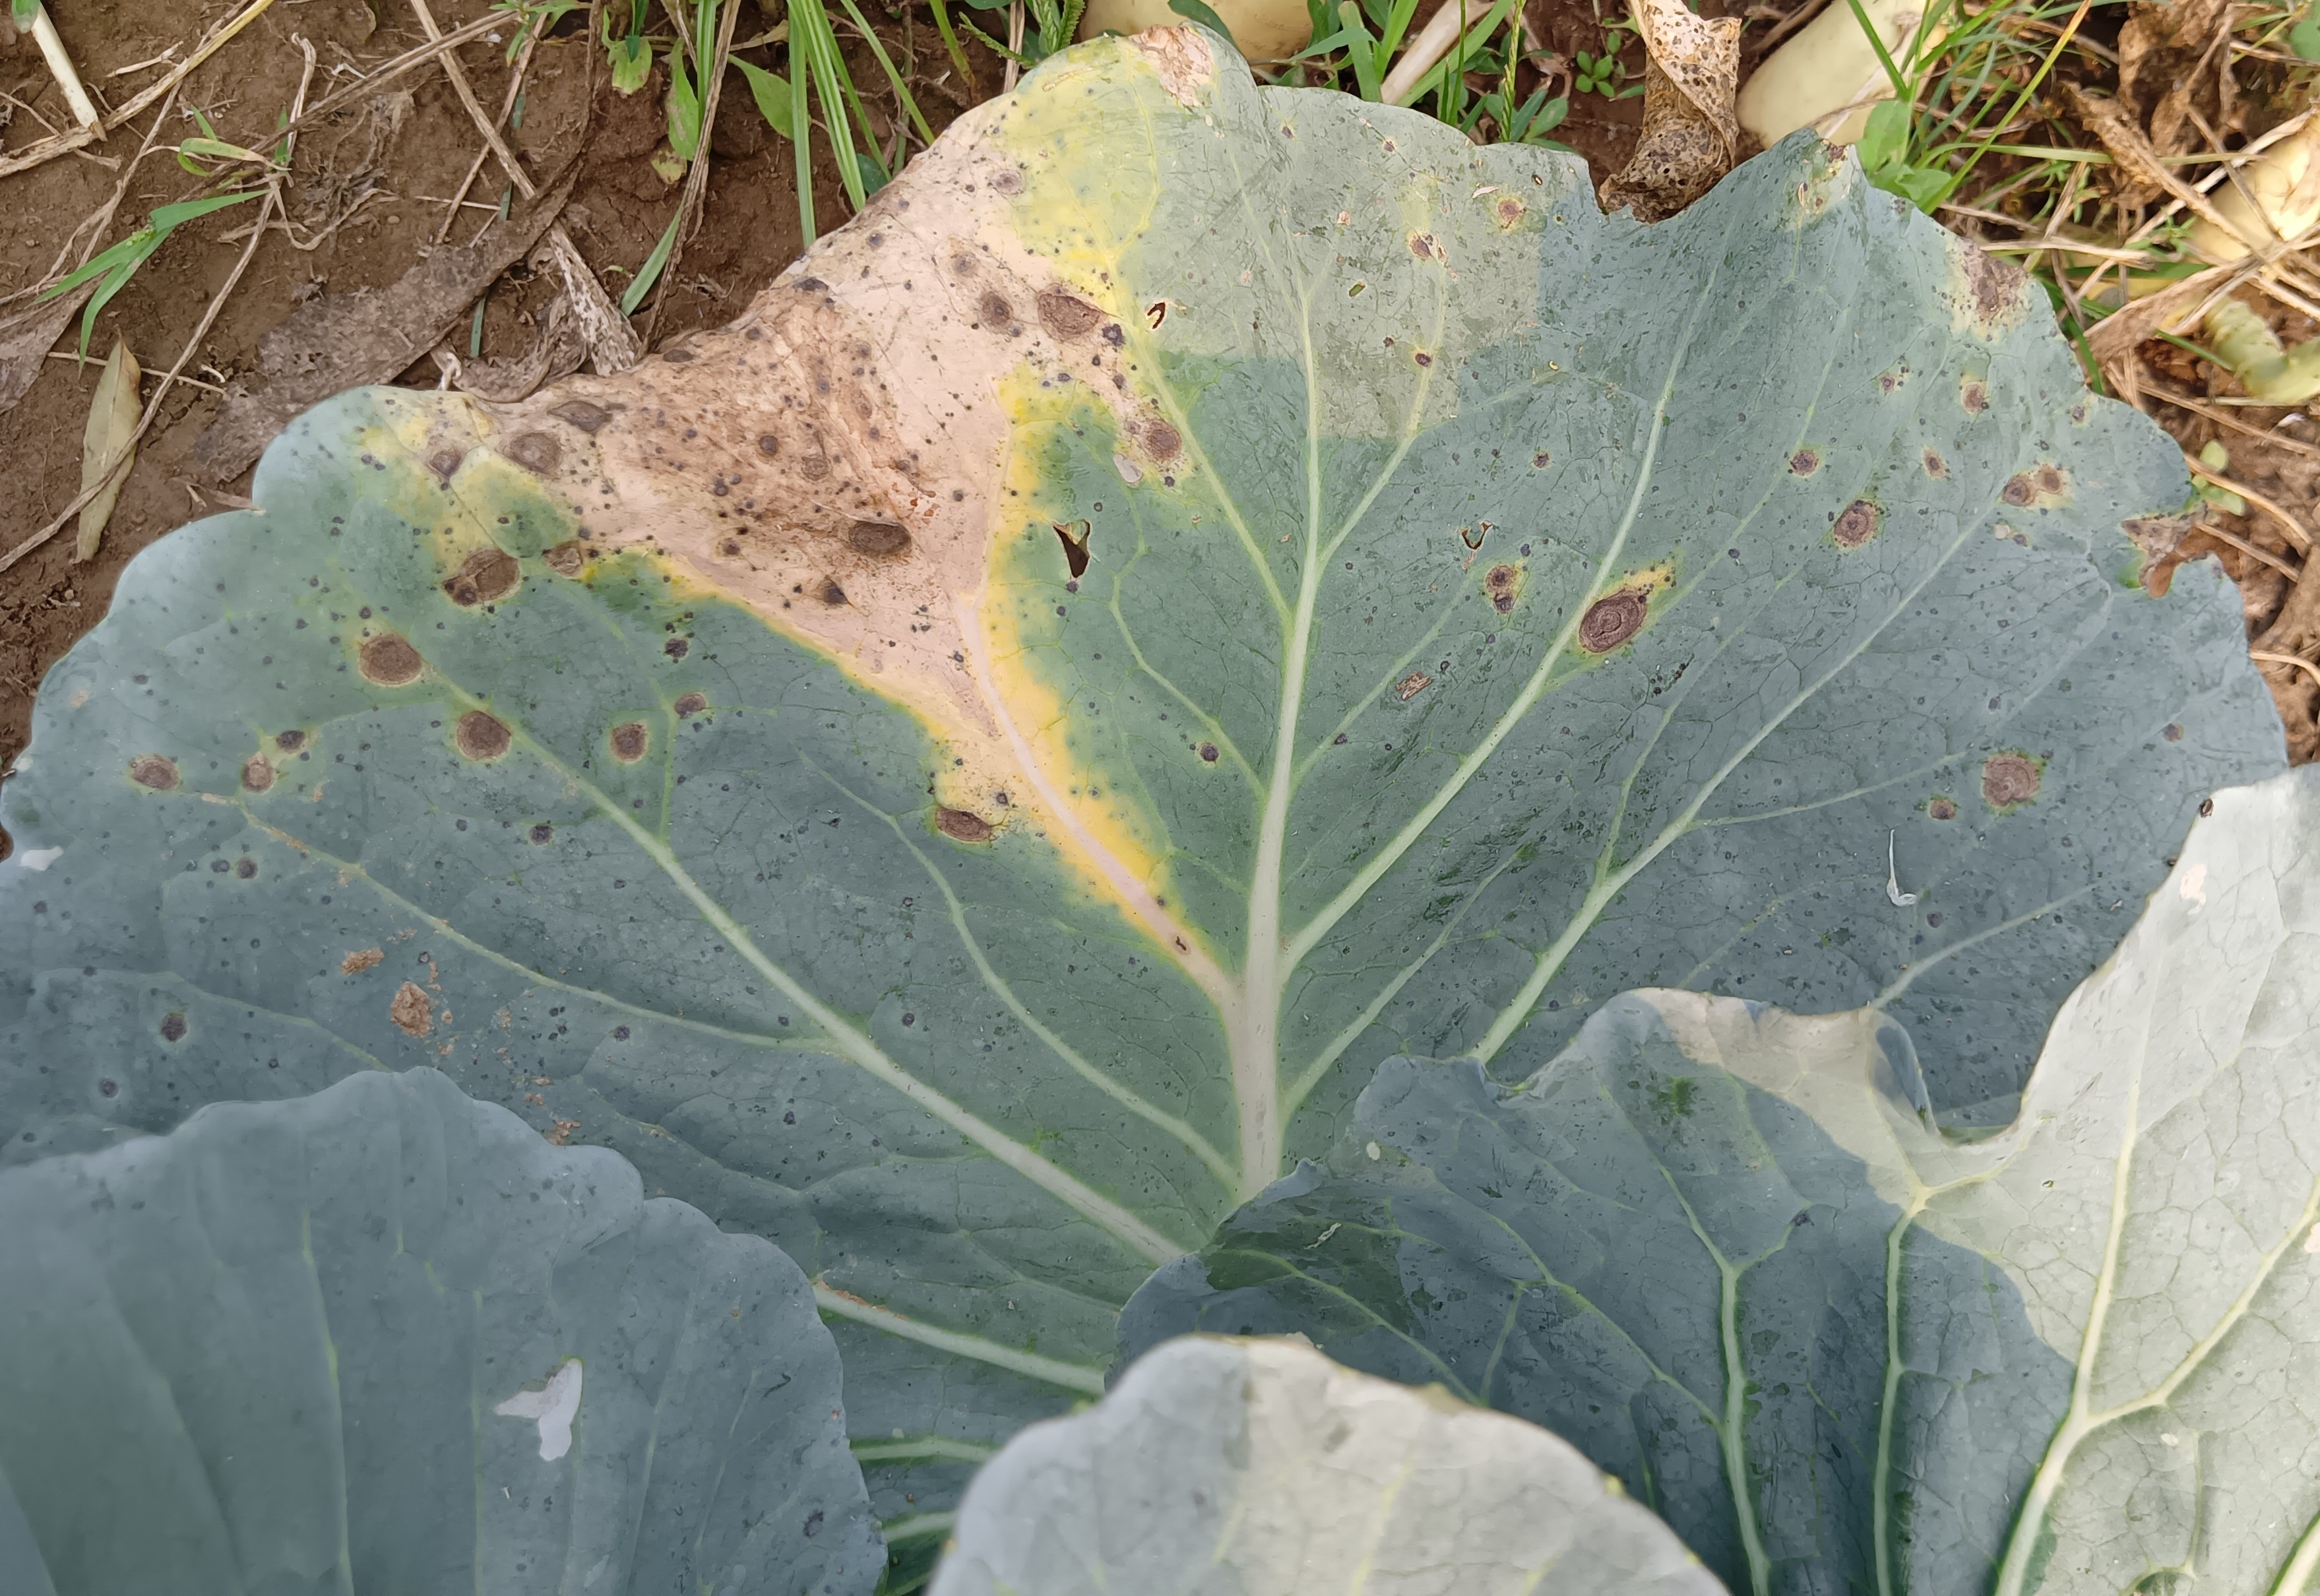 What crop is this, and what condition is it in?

cabbage, alternaria
